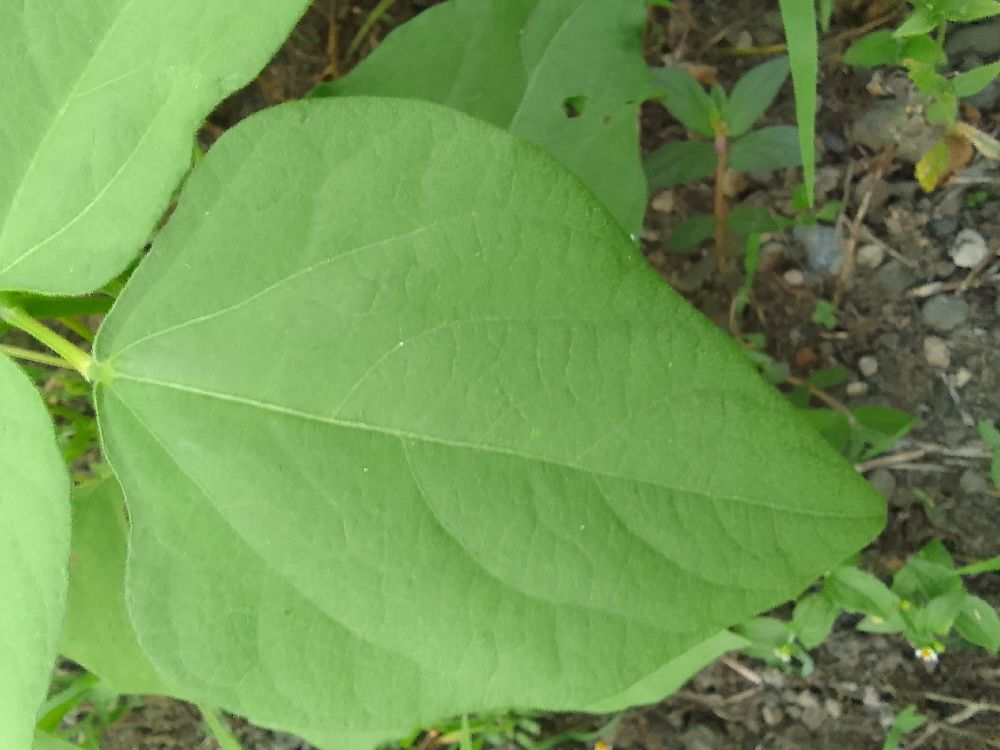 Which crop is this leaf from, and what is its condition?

common bean, healthy
